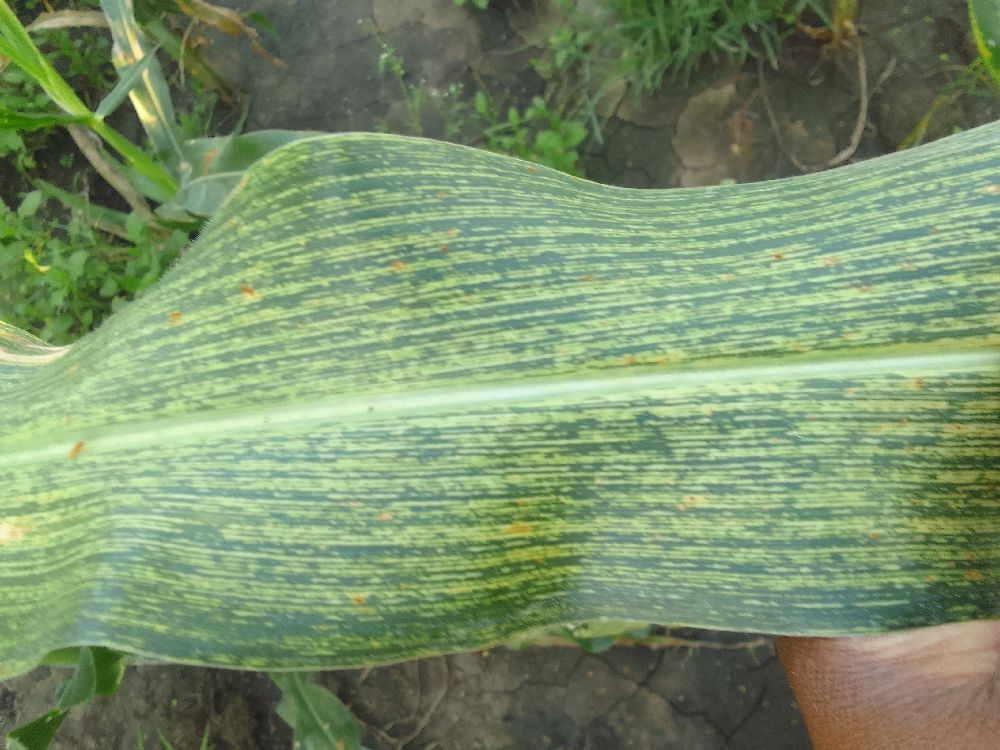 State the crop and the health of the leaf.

maize, maize streak virus
